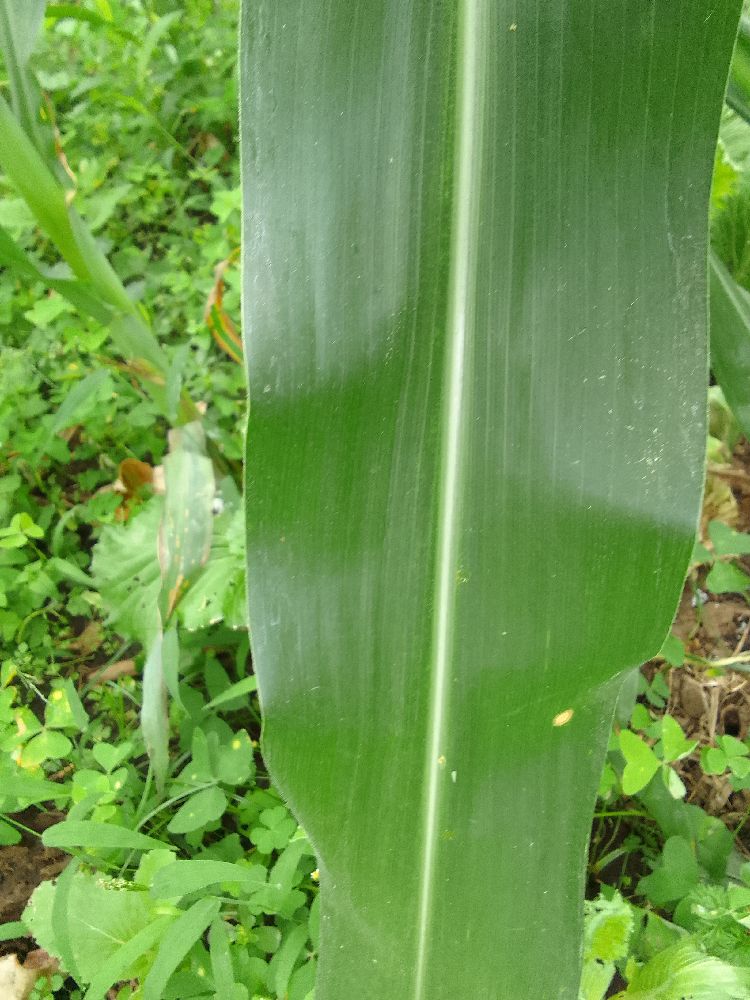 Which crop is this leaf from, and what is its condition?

maize, healthy
